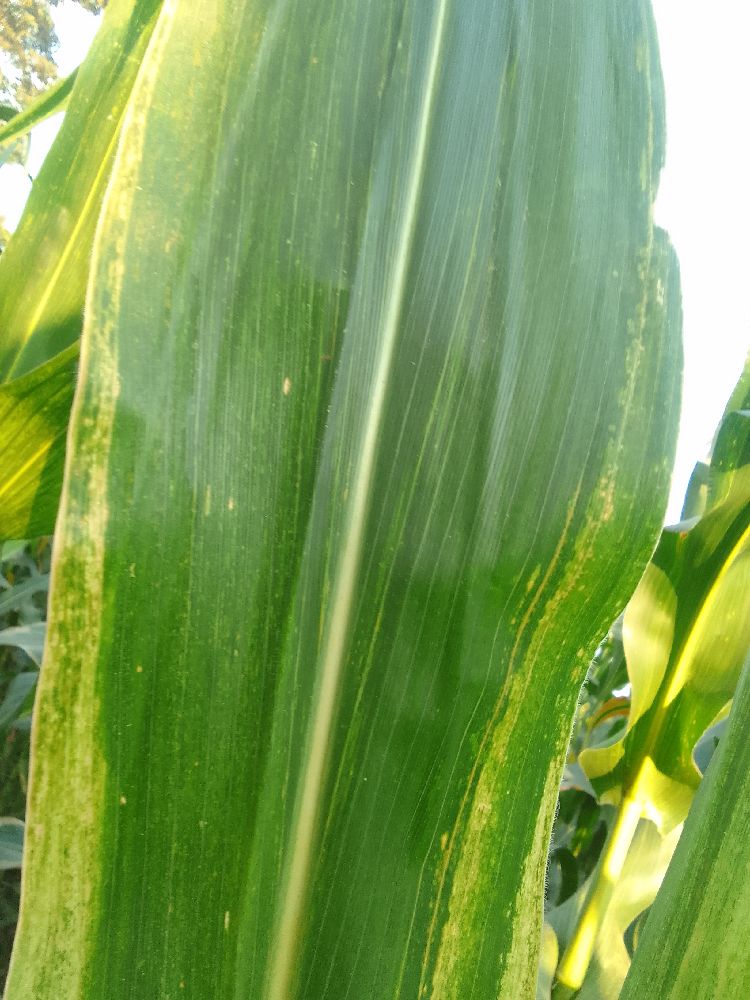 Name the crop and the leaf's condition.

maize, maize lethal necrosis
